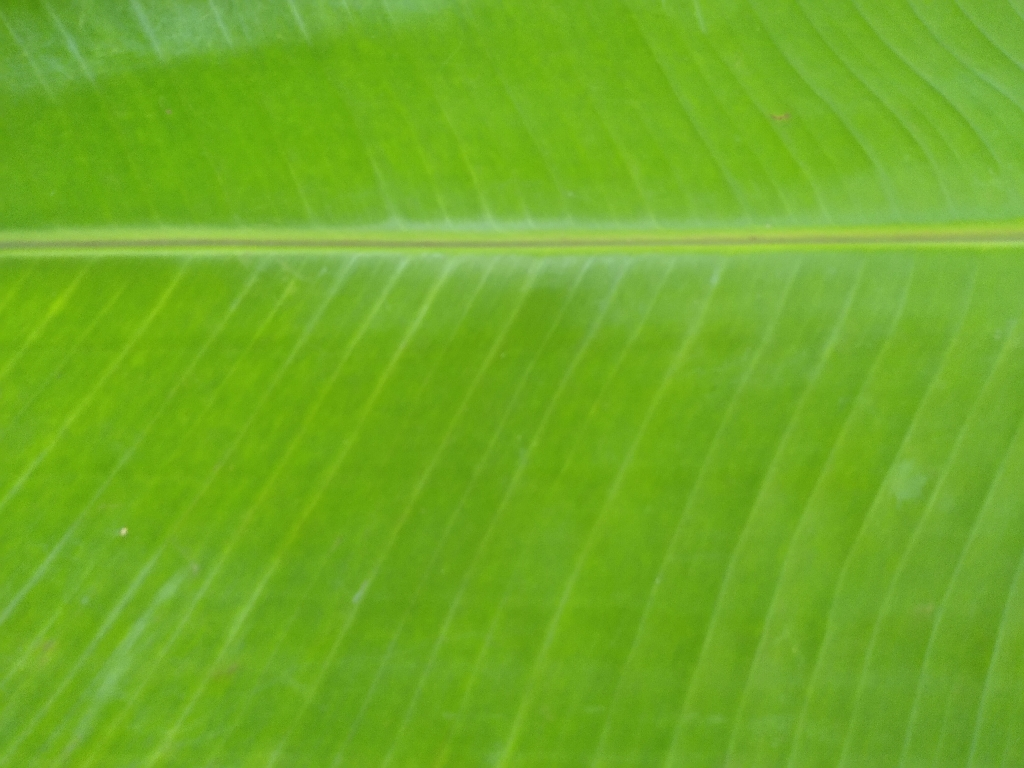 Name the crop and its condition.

banana, healthy
